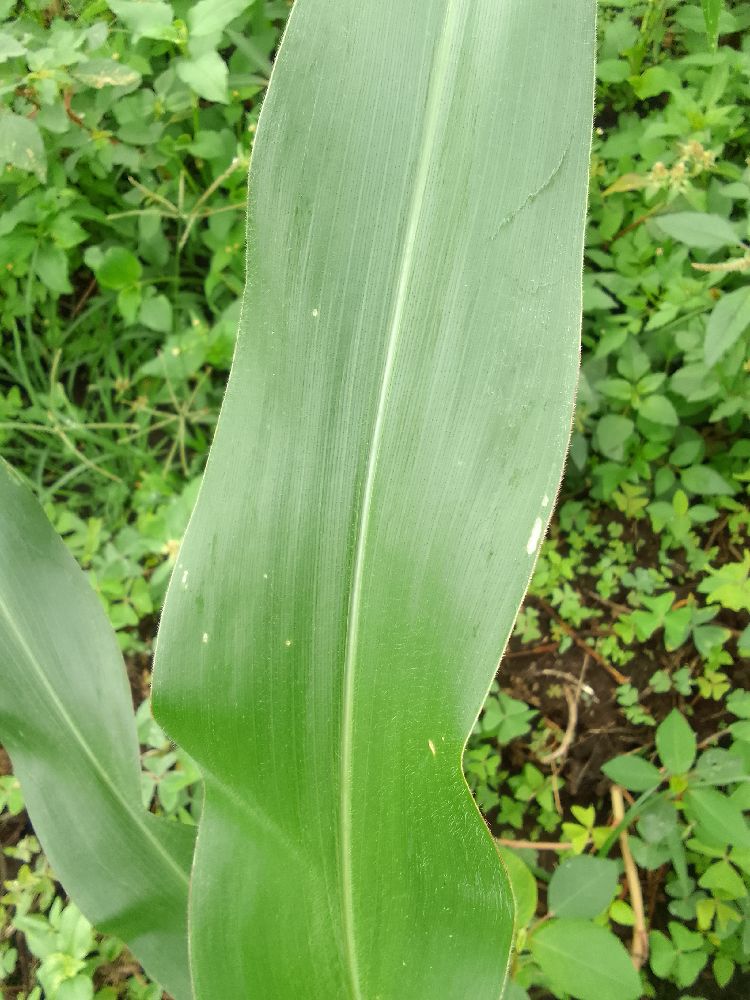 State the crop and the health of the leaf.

maize, healthy
